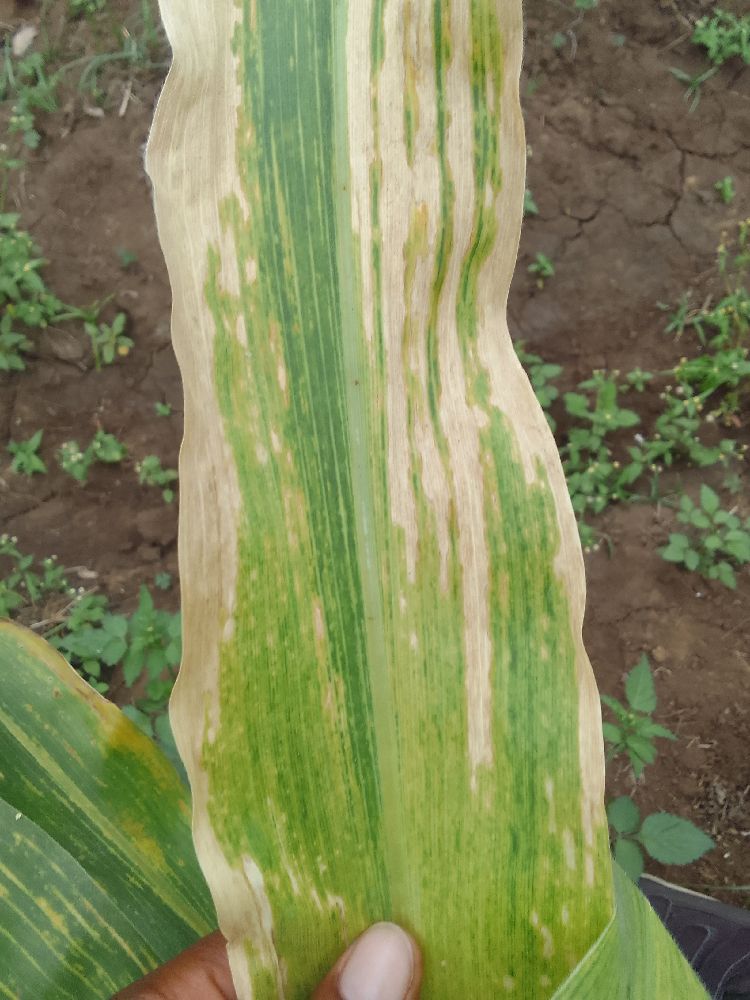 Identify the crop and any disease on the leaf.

maize, maize lethal necrosis
